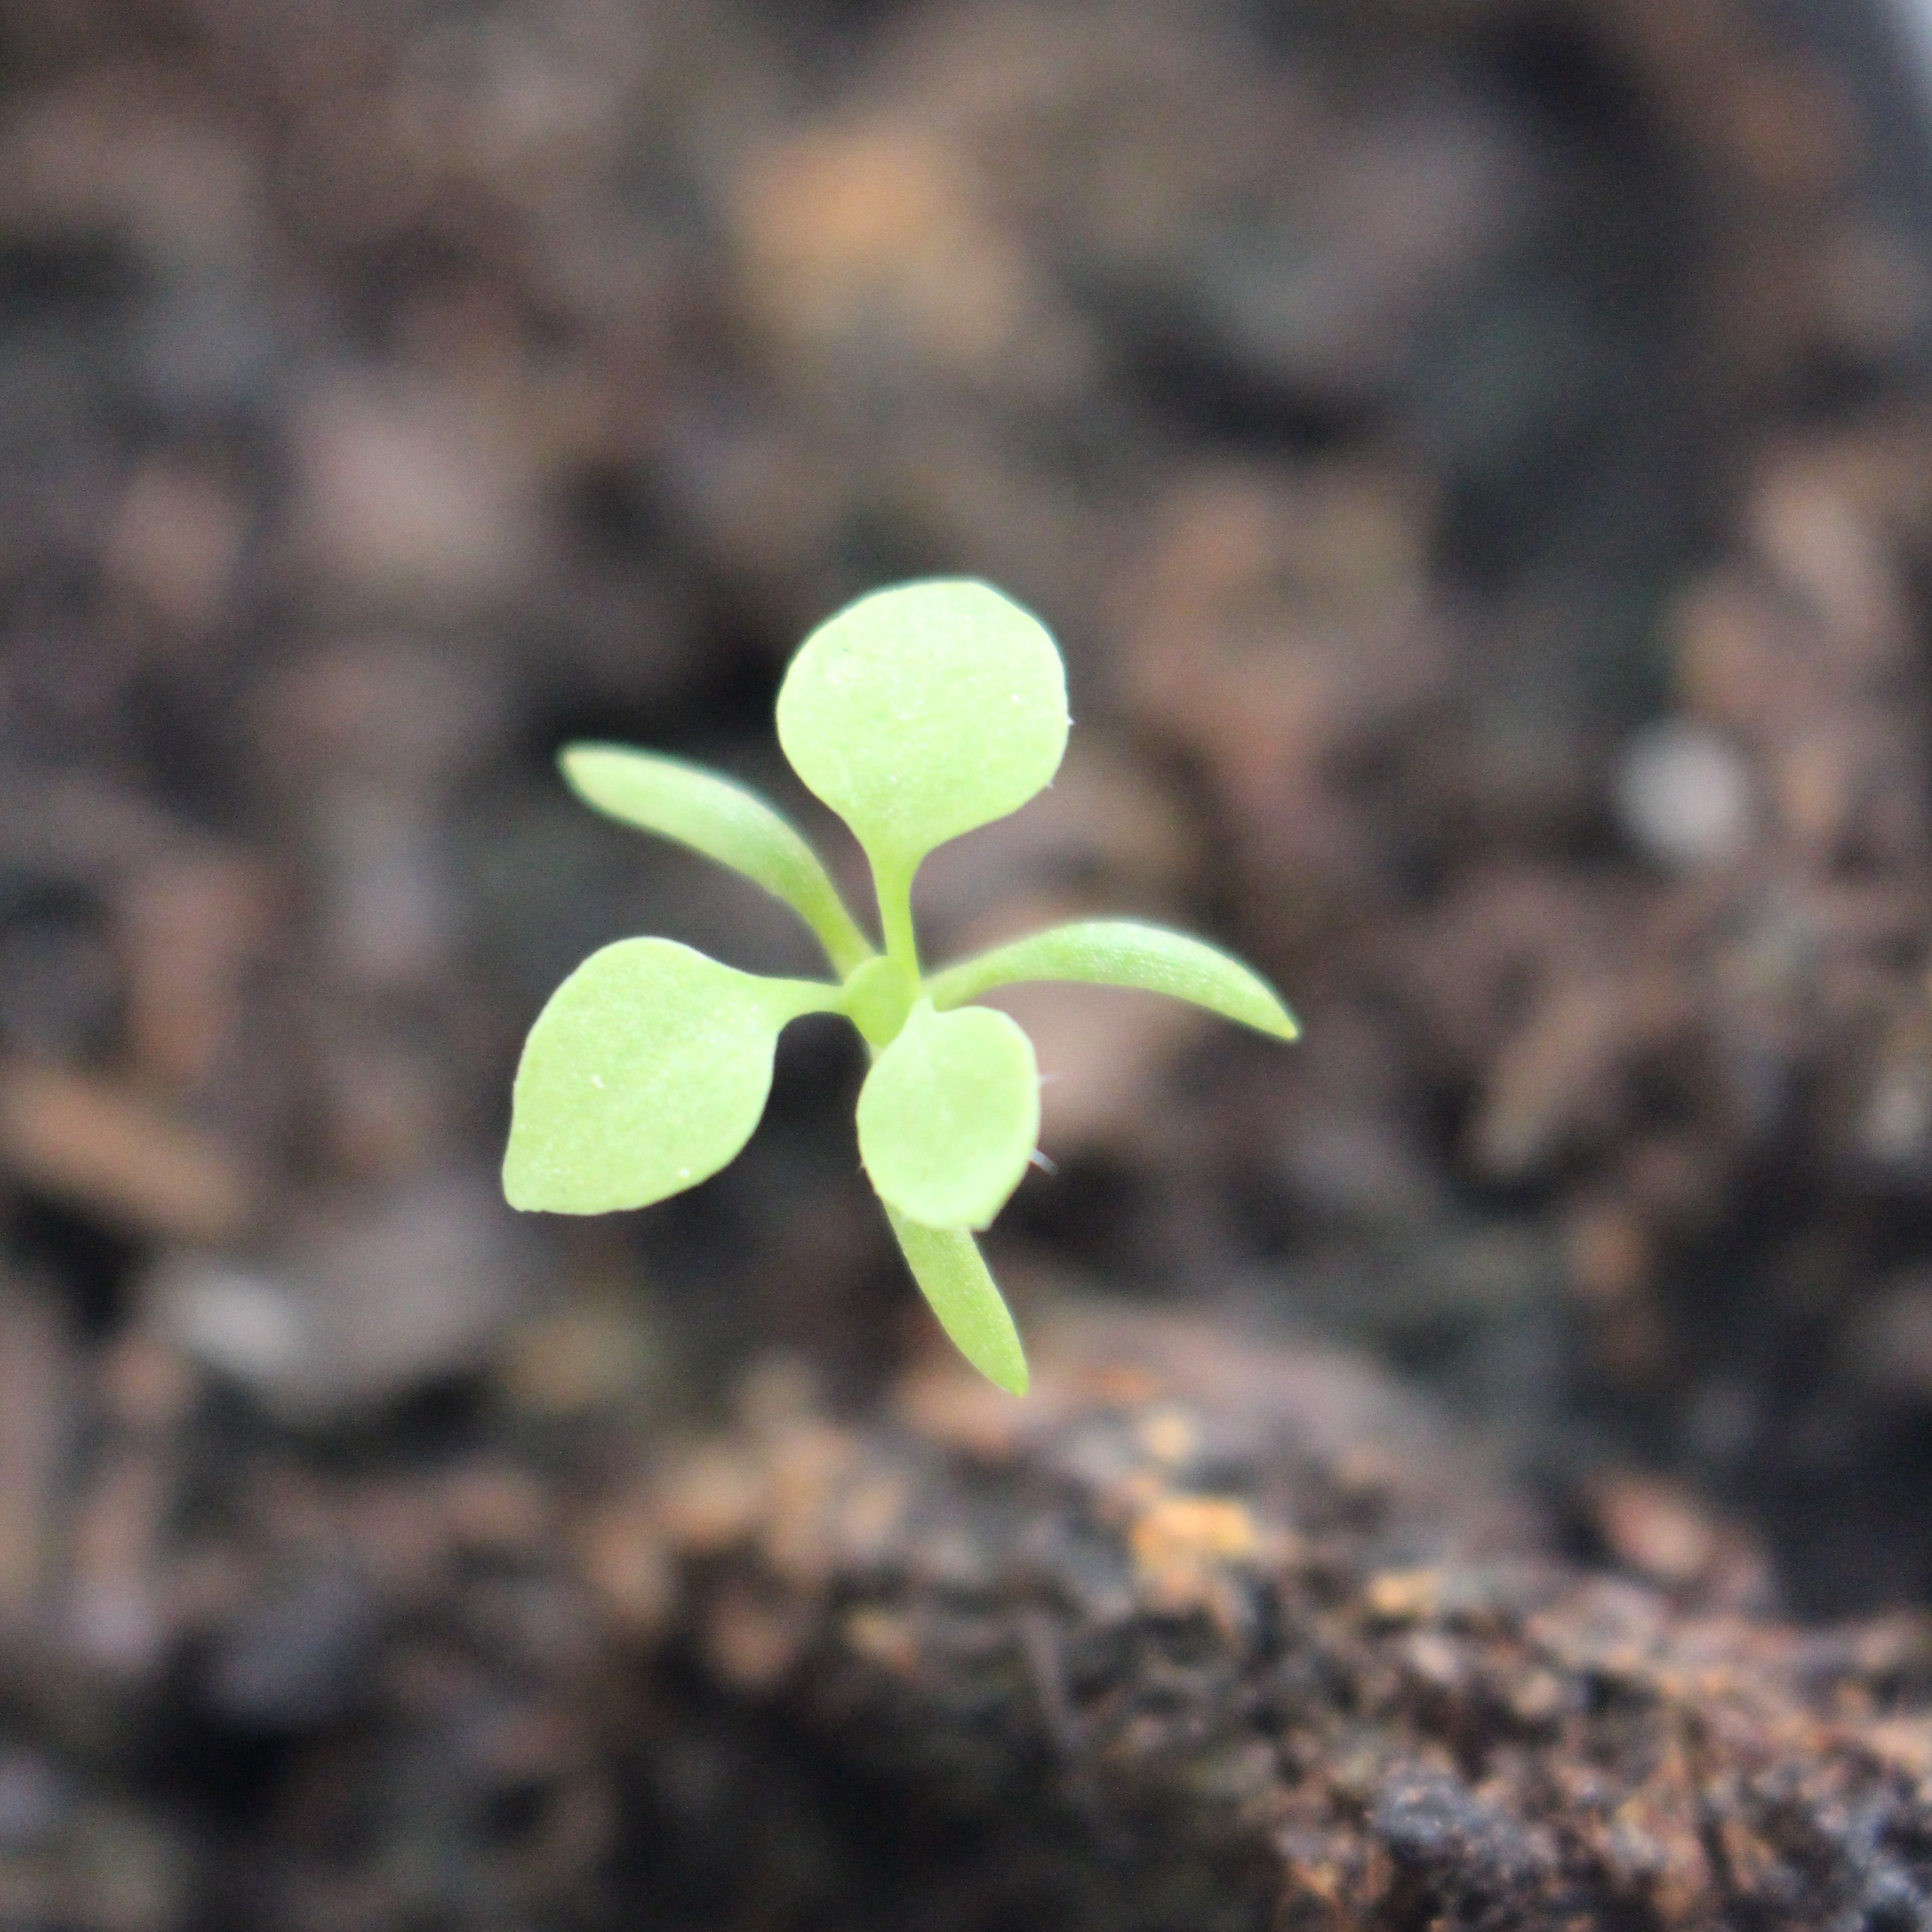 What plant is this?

Papaver rhoeas
